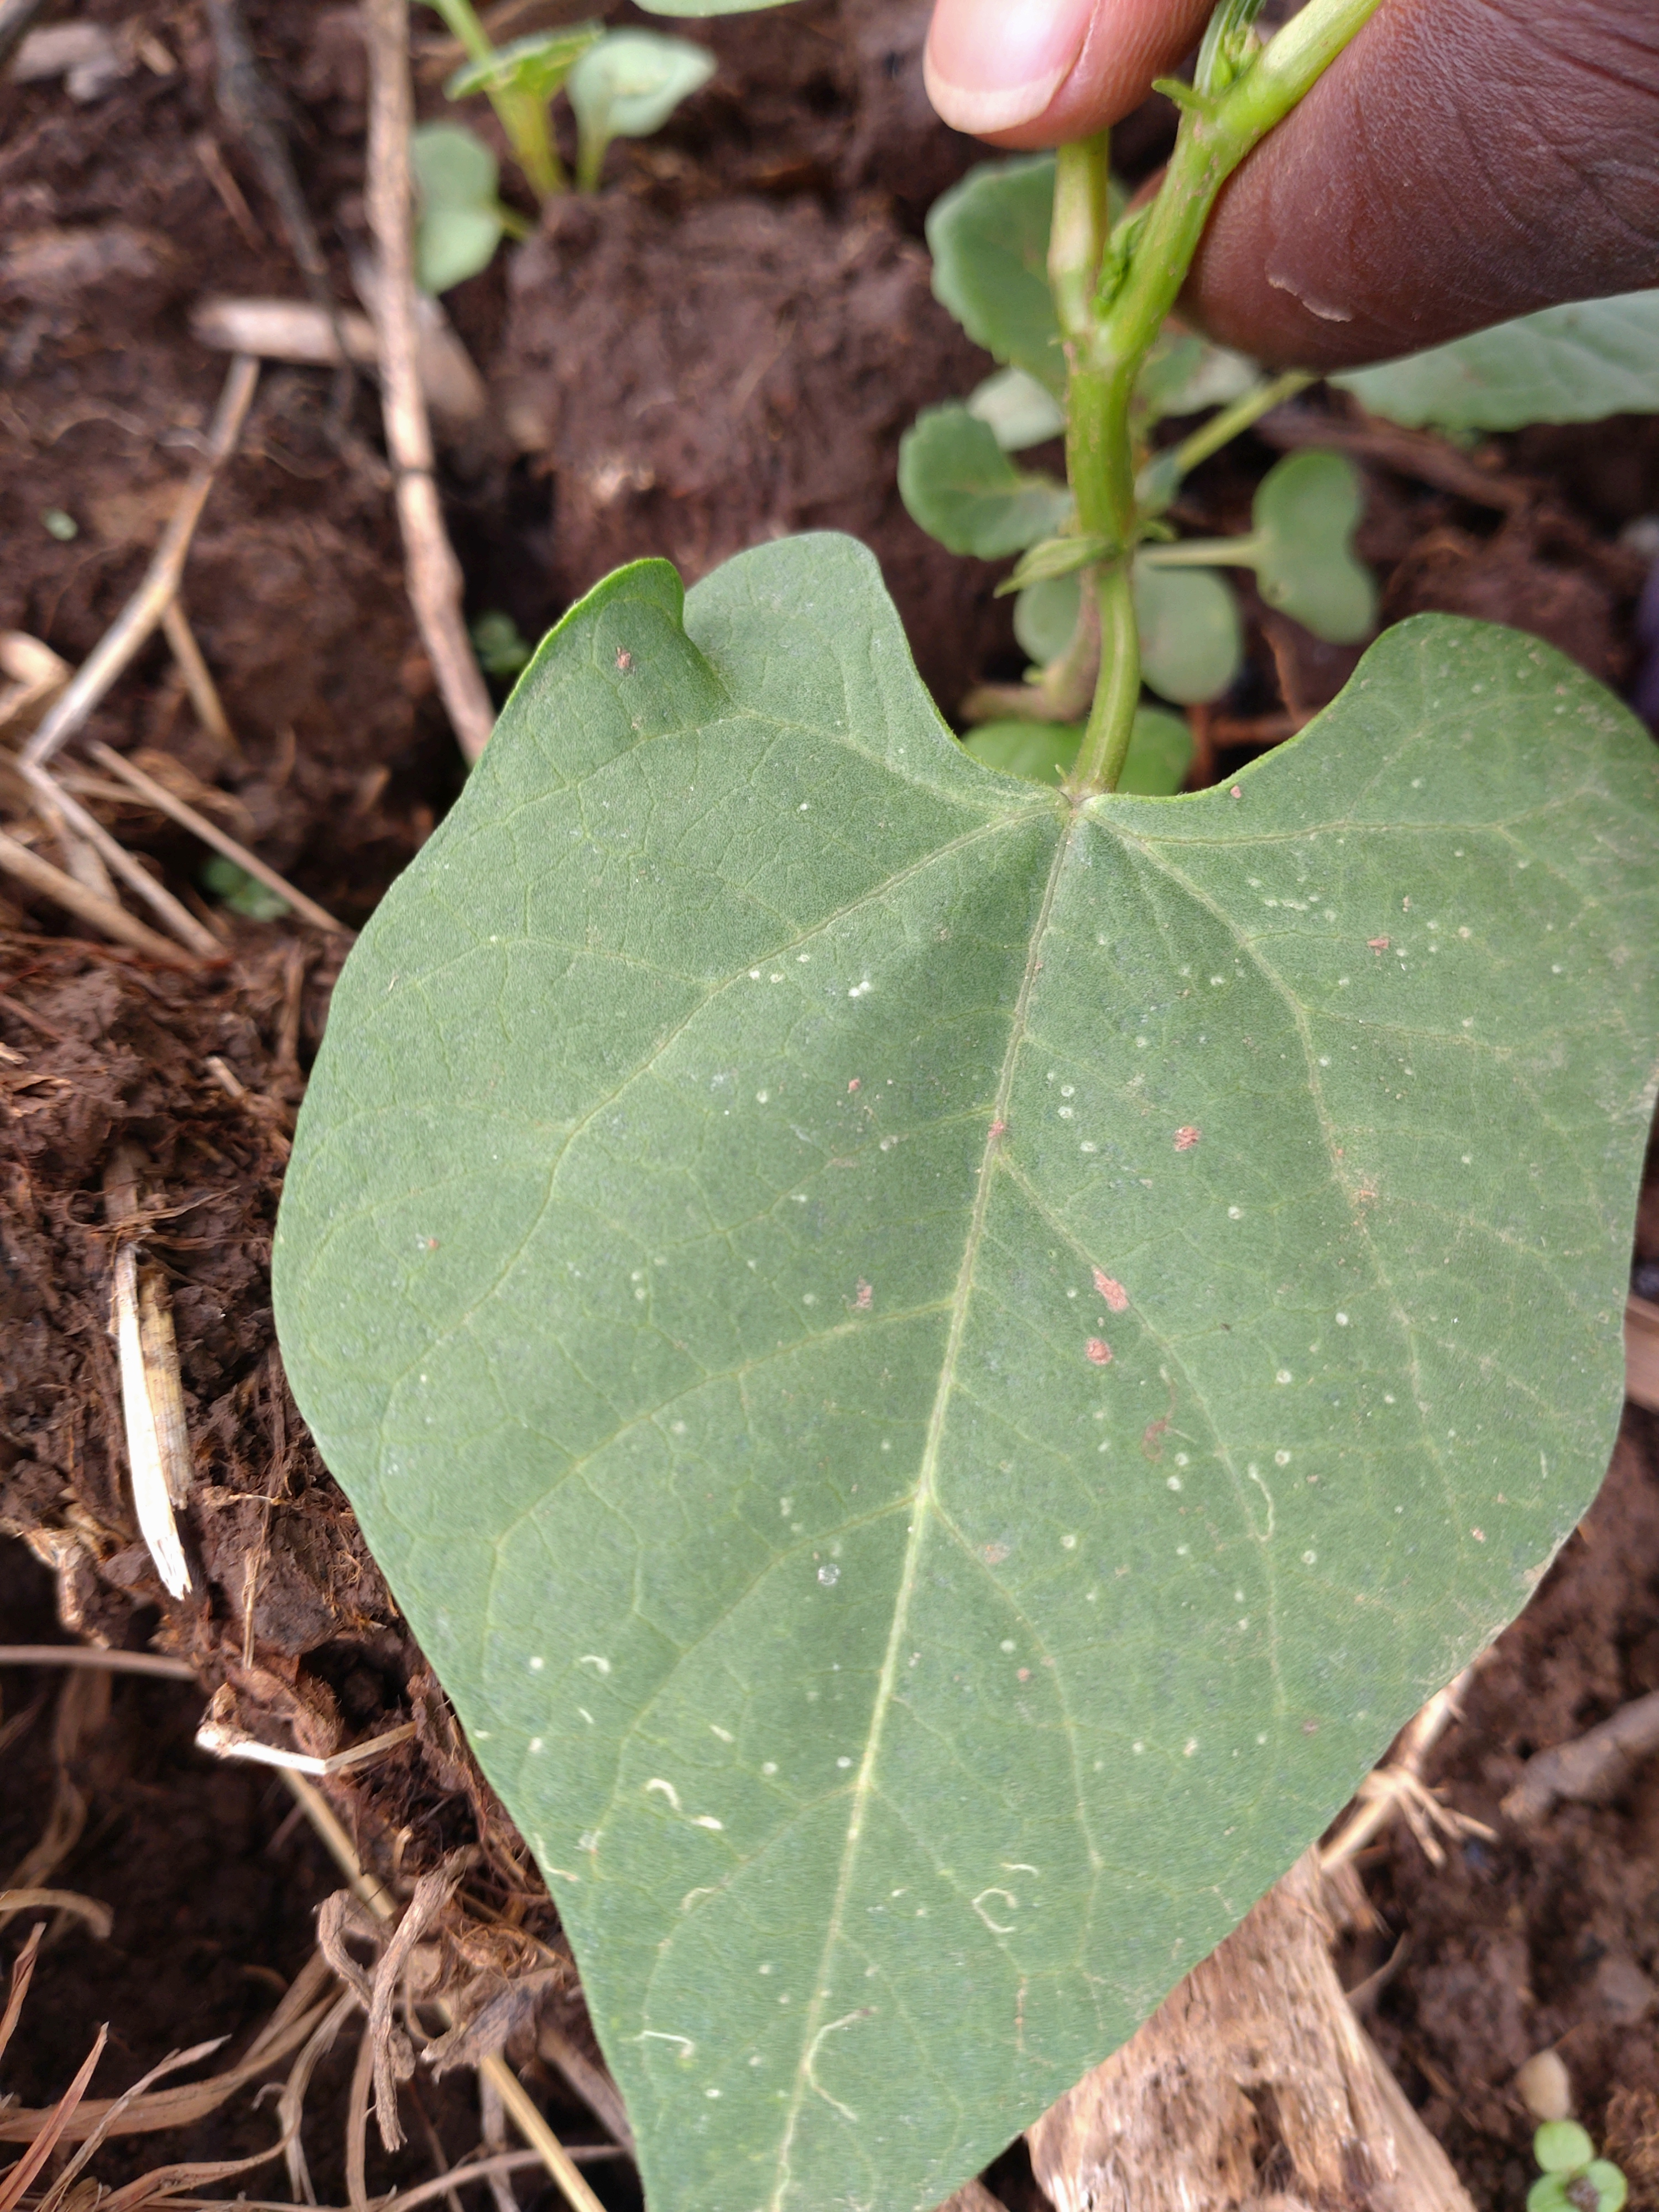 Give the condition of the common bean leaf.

healthy
